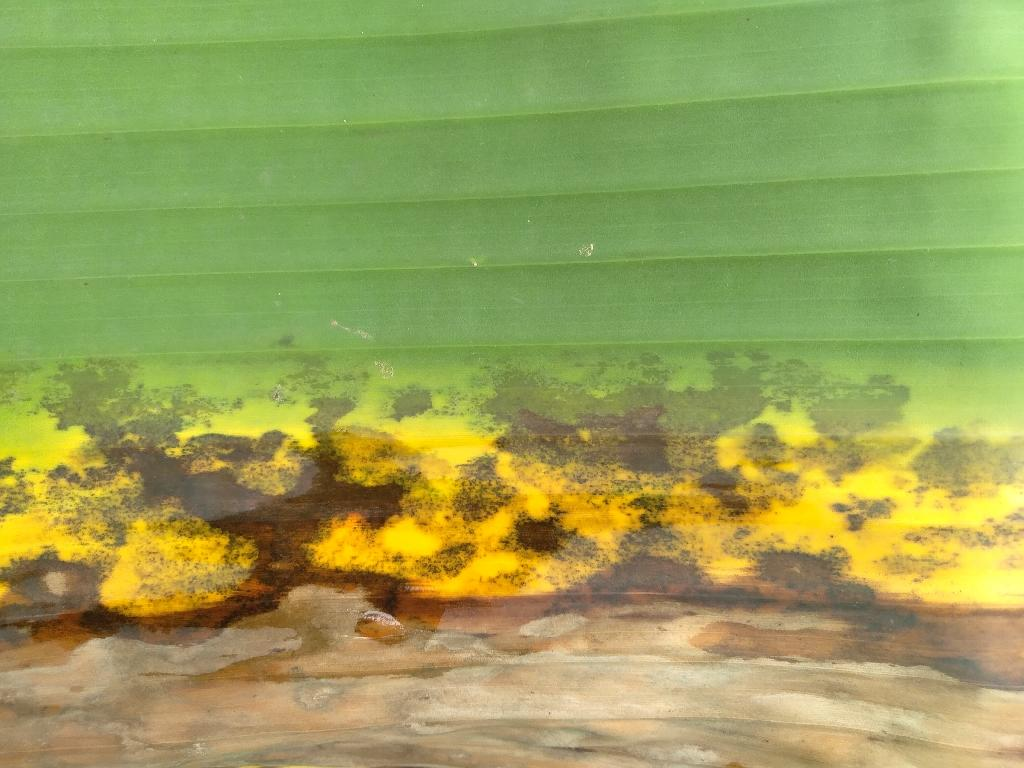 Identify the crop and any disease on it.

banana, black sigatoka
